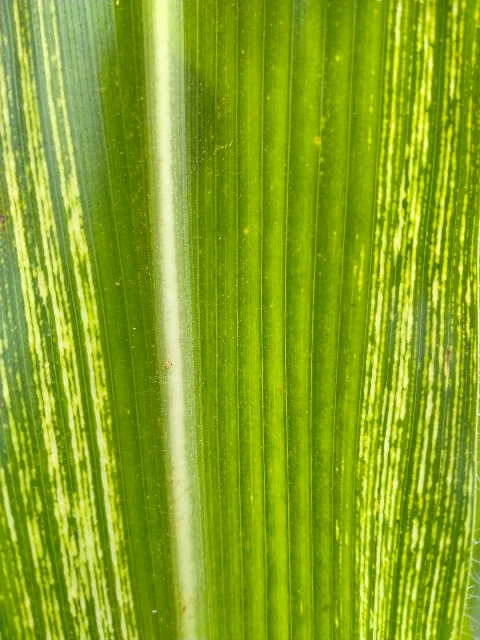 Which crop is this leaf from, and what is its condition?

maize, maize streak virus
